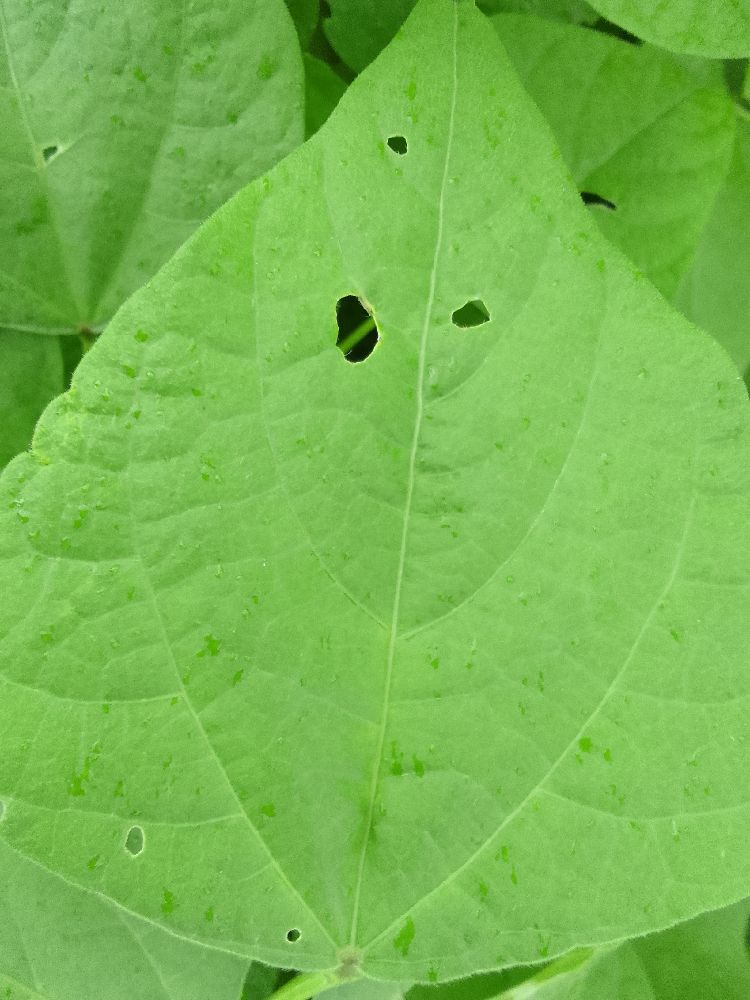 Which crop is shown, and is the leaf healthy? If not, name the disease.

common bean, healthy
